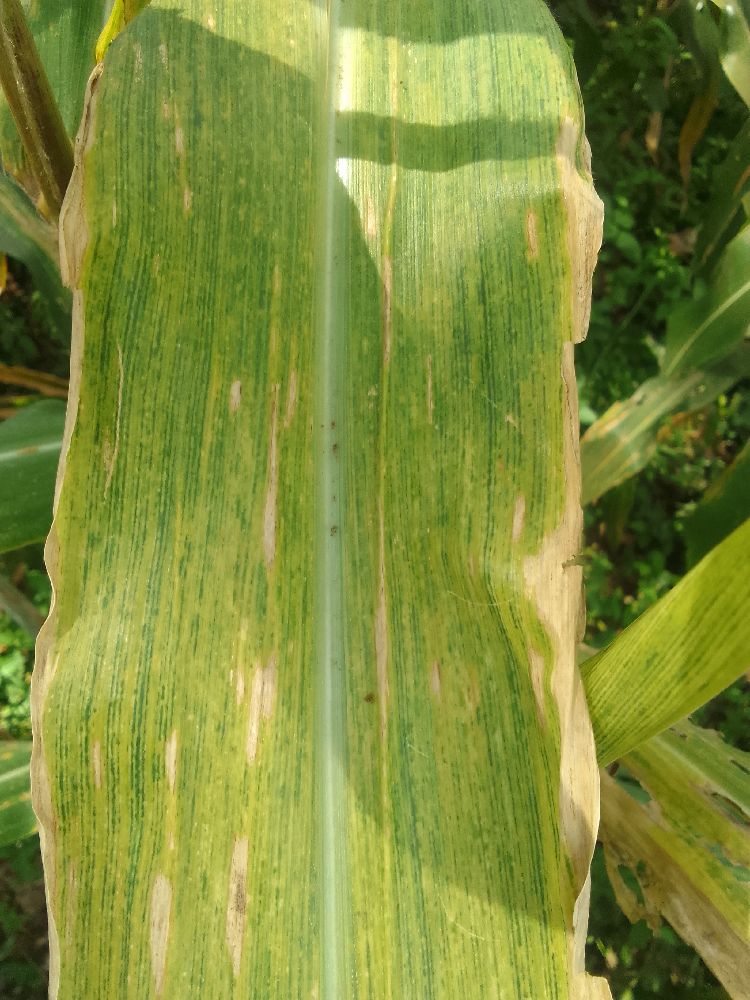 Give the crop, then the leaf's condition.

maize, maize lethal necrosis
